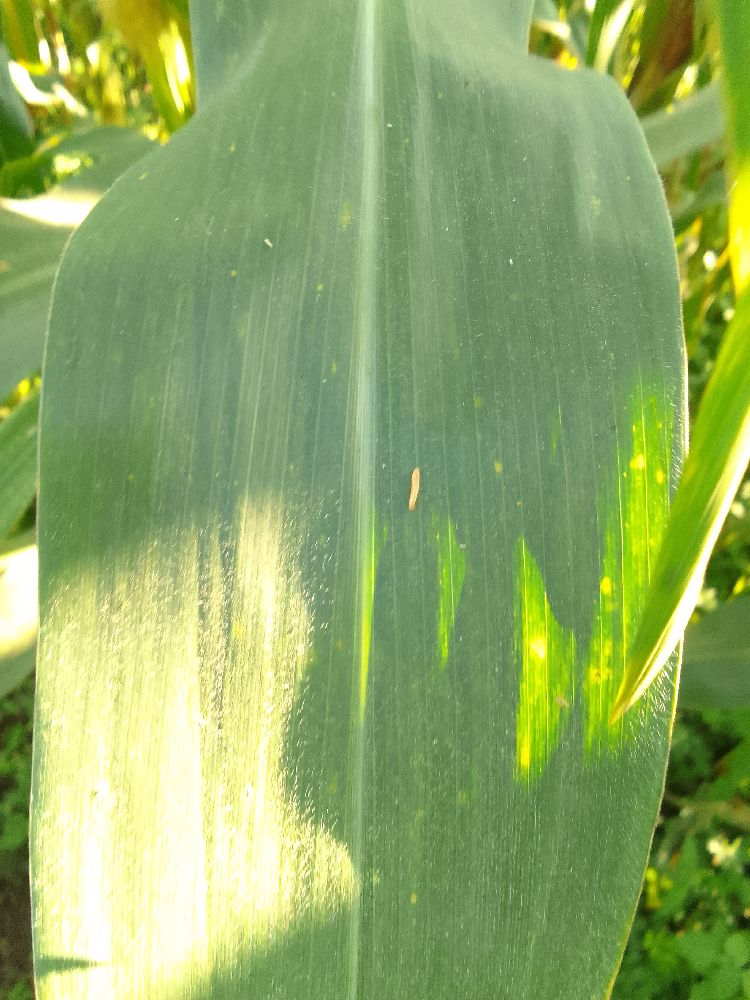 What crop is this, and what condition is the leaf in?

maize, healthy
